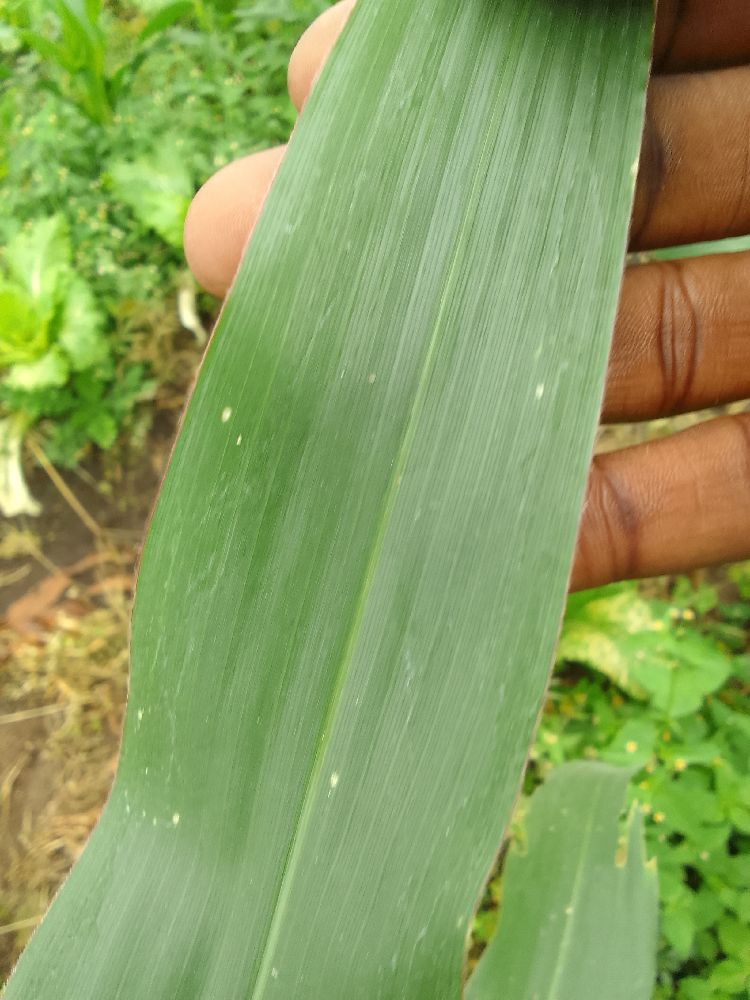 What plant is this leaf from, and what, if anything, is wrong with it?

maize, healthy
